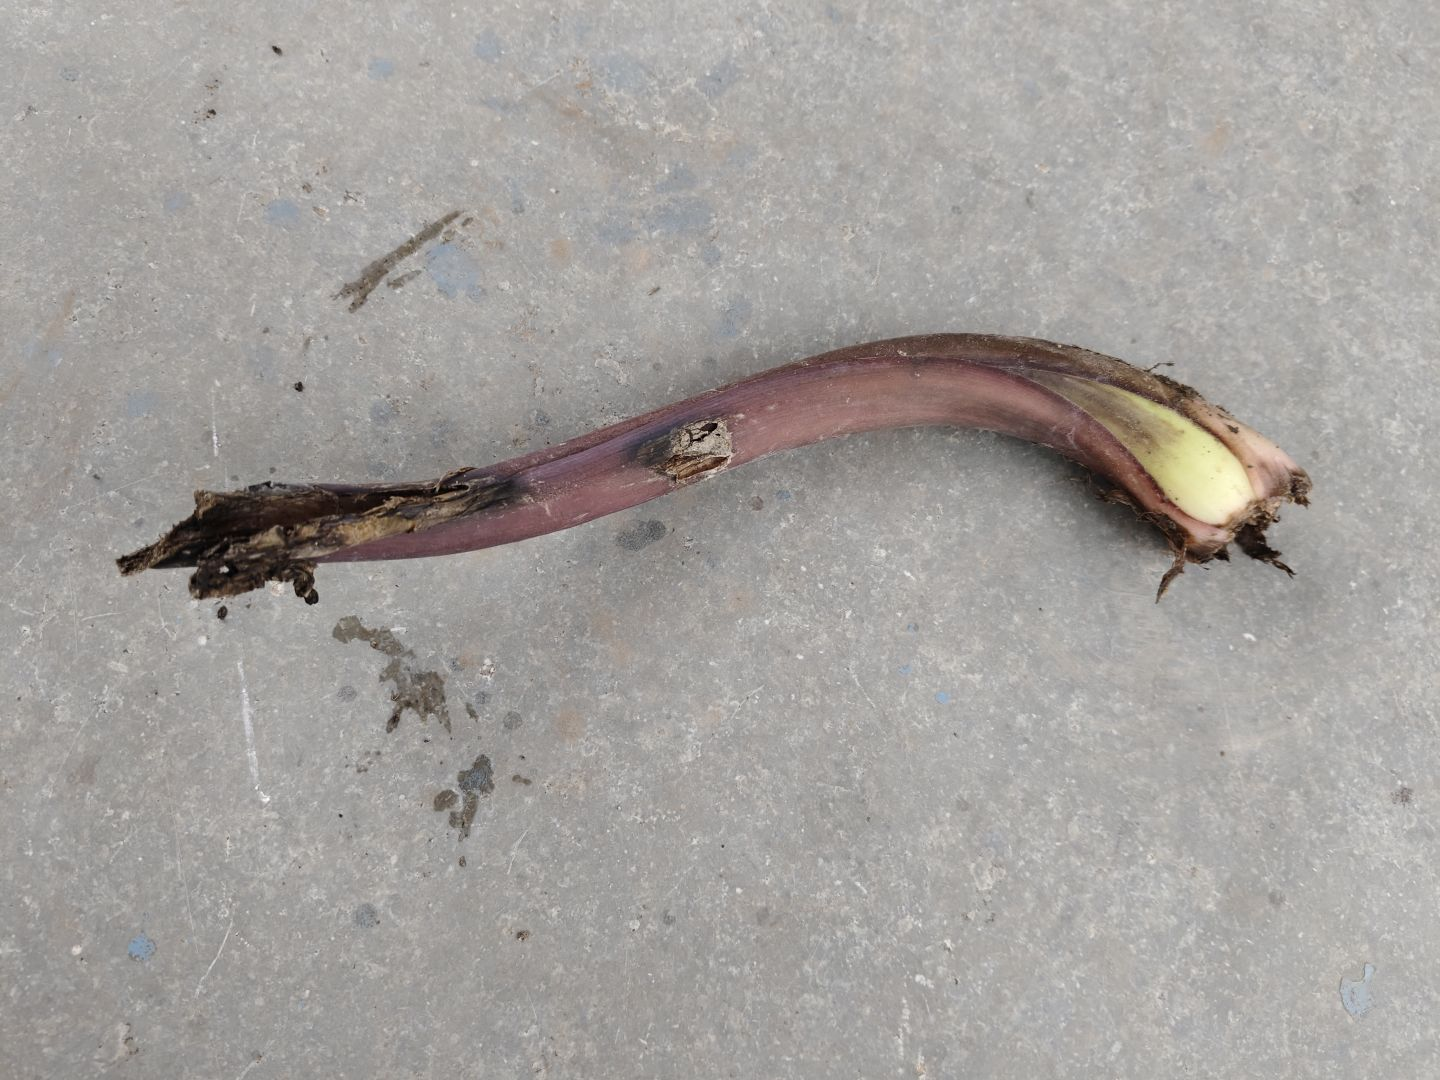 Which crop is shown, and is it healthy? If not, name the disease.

taro, root rot
